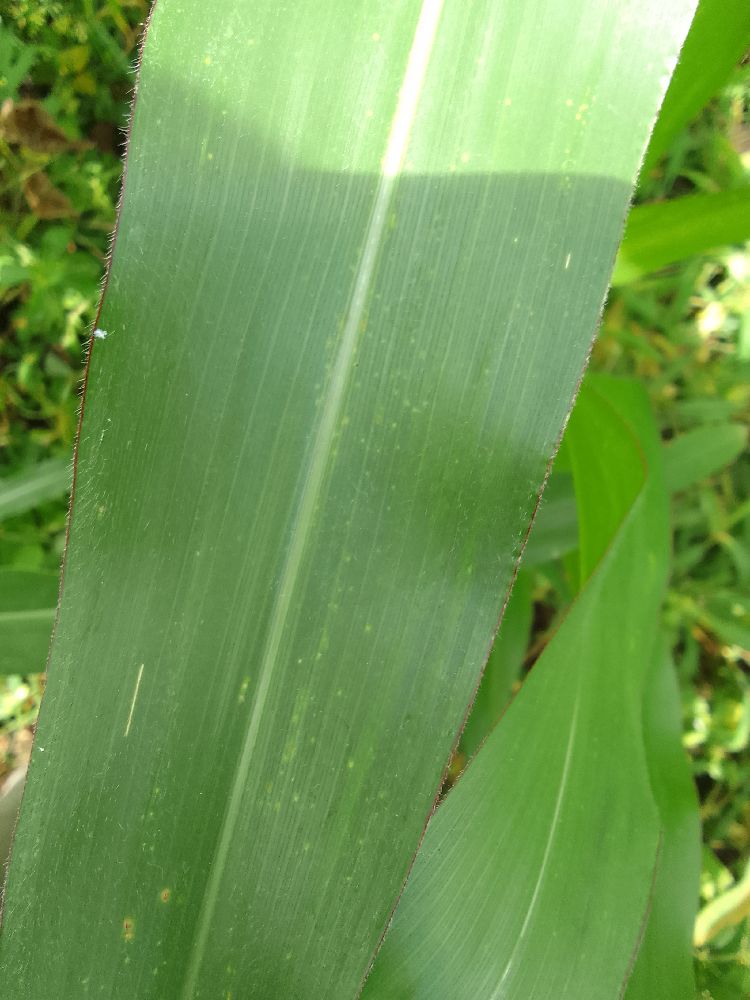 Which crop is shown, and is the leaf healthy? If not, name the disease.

maize, maize lethal necrosis
